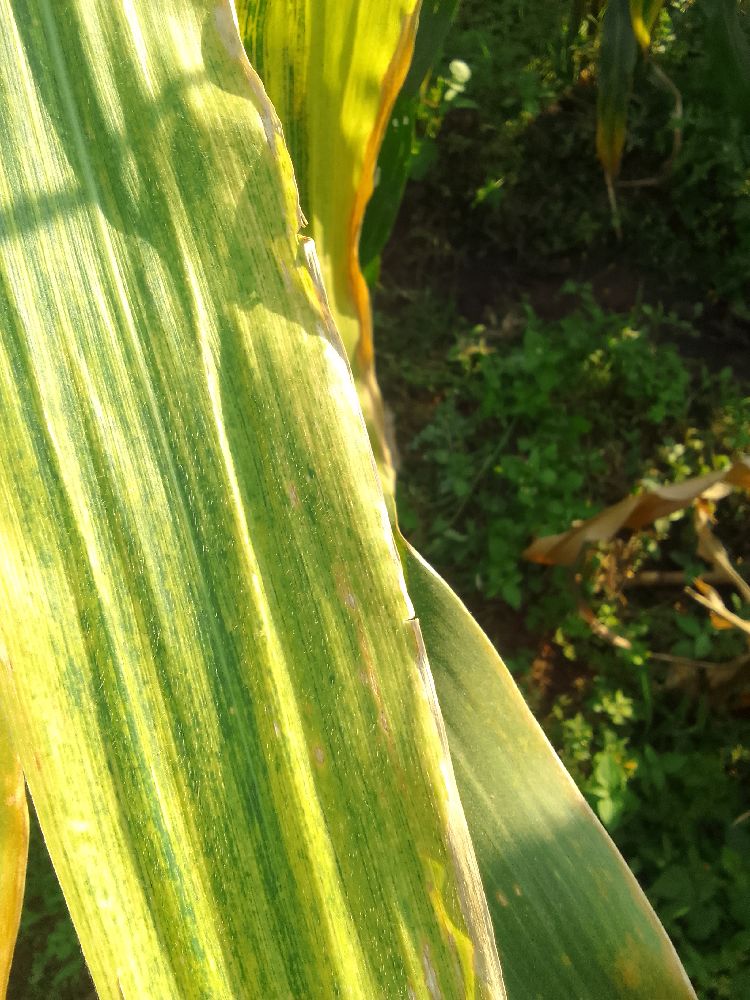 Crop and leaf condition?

maize, maize lethal necrosis
